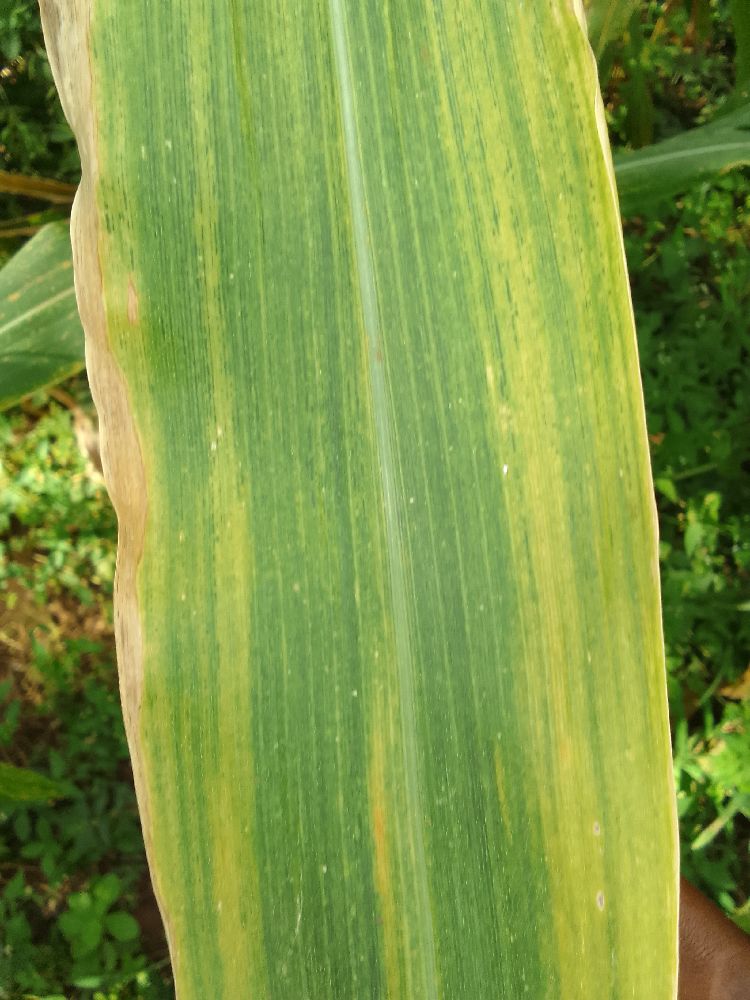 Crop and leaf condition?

maize, maize lethal necrosis
